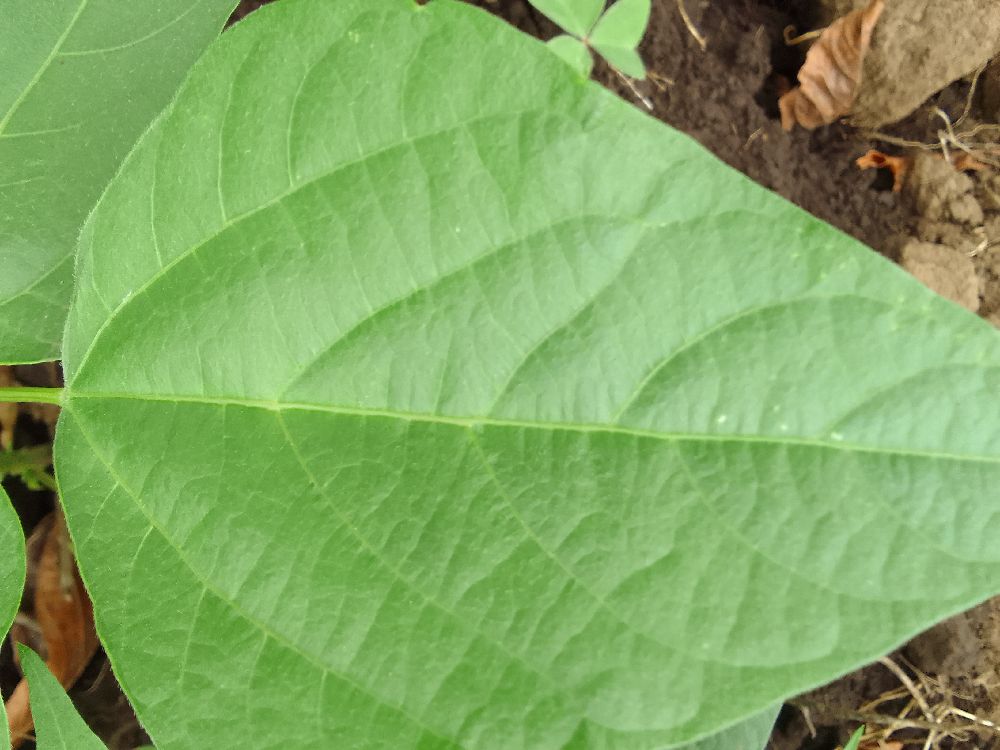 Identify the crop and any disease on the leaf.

common bean, healthy
